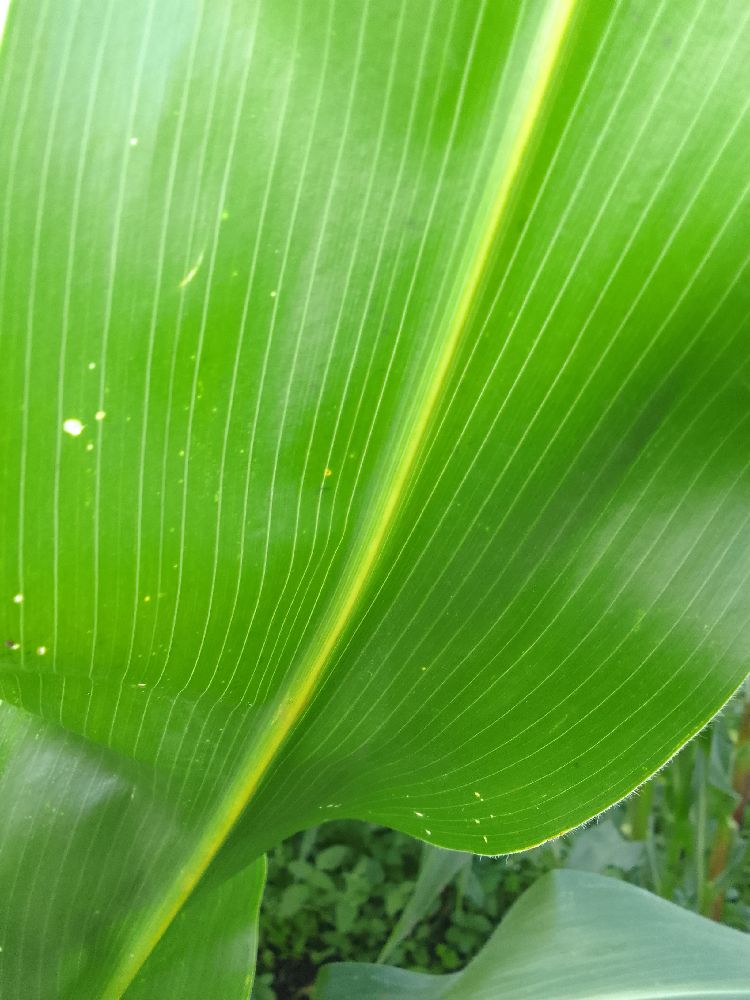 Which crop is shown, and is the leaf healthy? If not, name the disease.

maize, healthy
